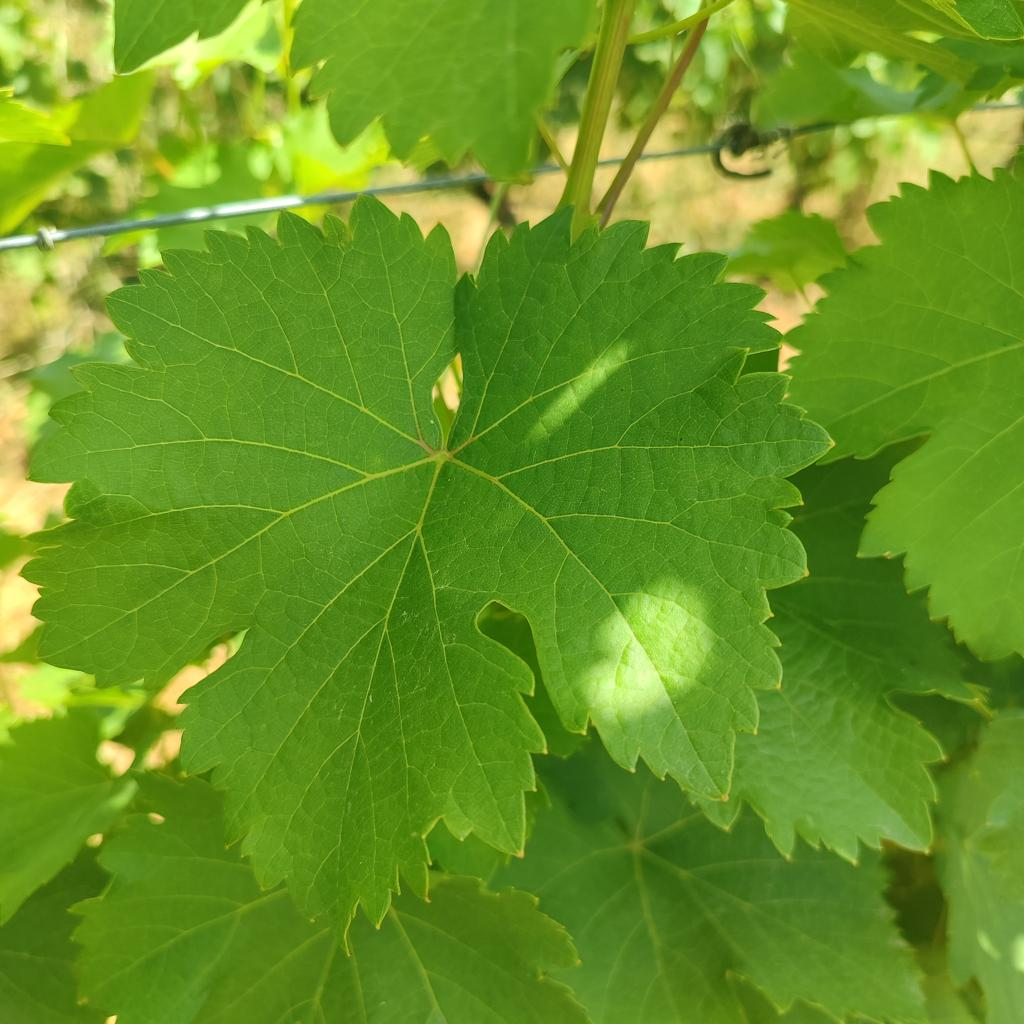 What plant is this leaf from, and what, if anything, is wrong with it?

grapevine, healthy
